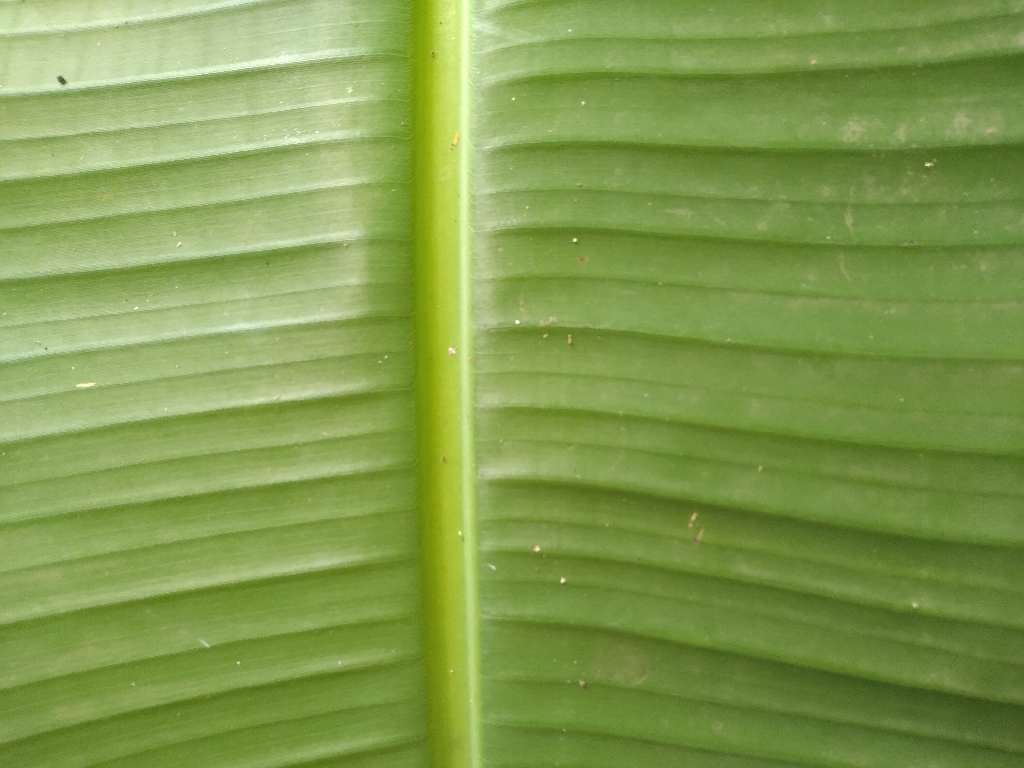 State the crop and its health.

banana, healthy
